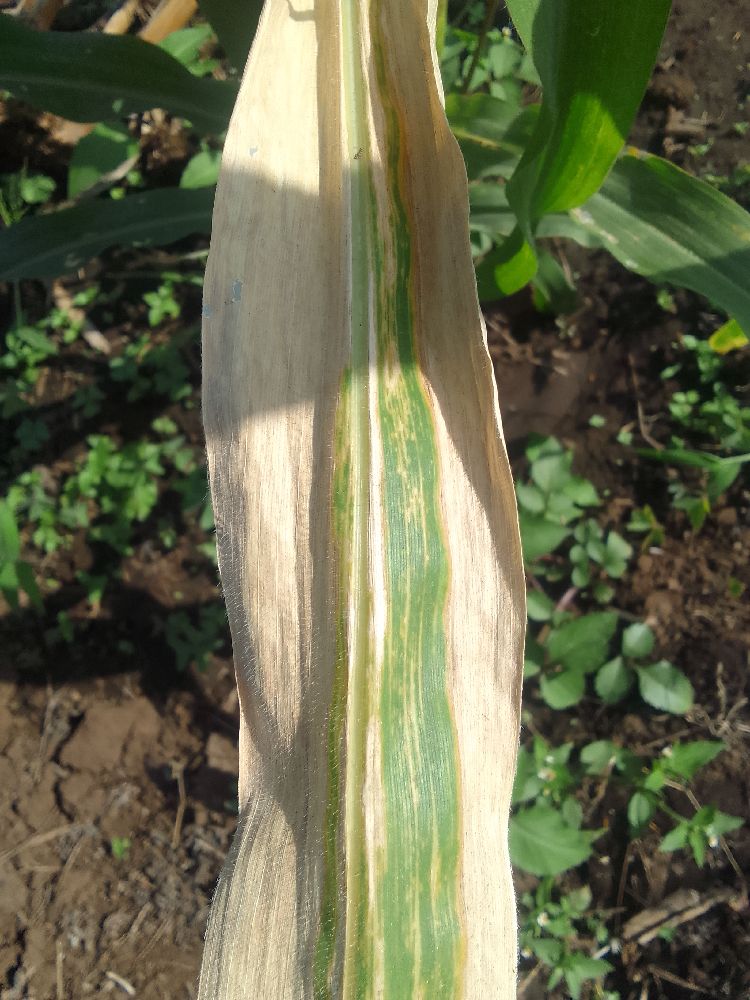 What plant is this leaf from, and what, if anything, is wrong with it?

maize, maize lethal necrosis
